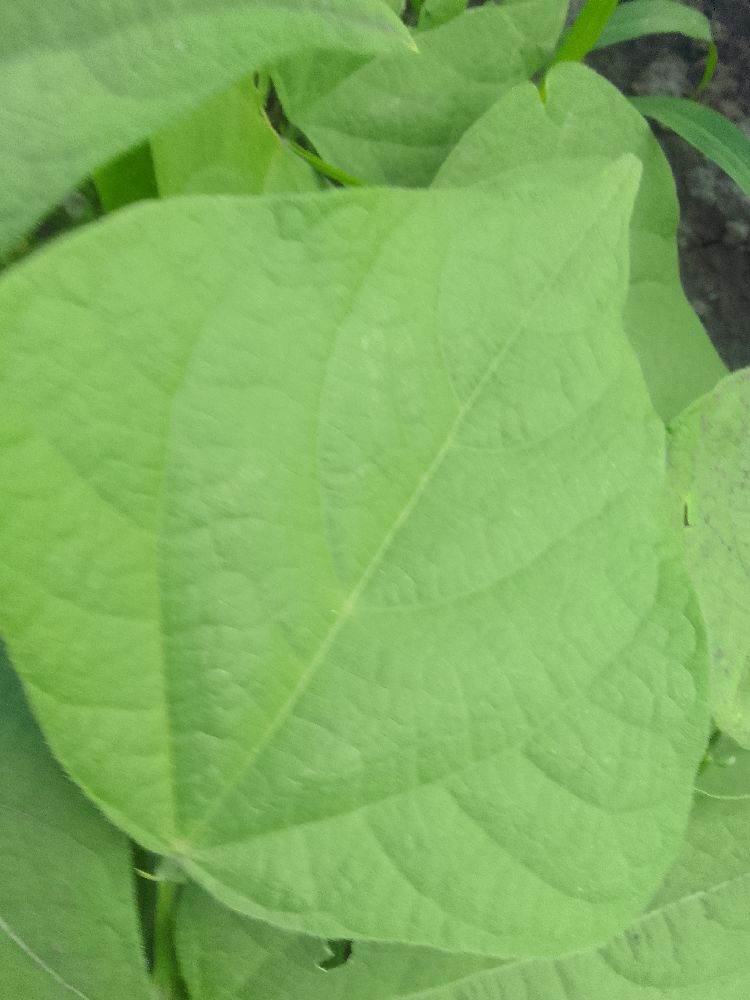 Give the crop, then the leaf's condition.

common bean, healthy
